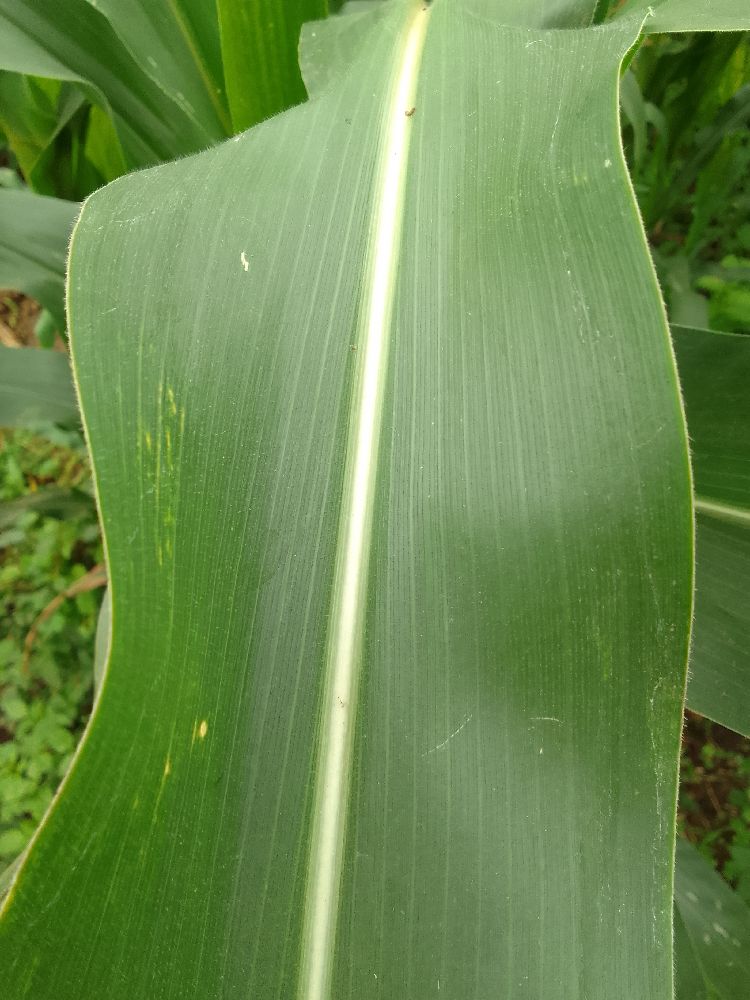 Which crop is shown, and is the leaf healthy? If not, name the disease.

maize, healthy
